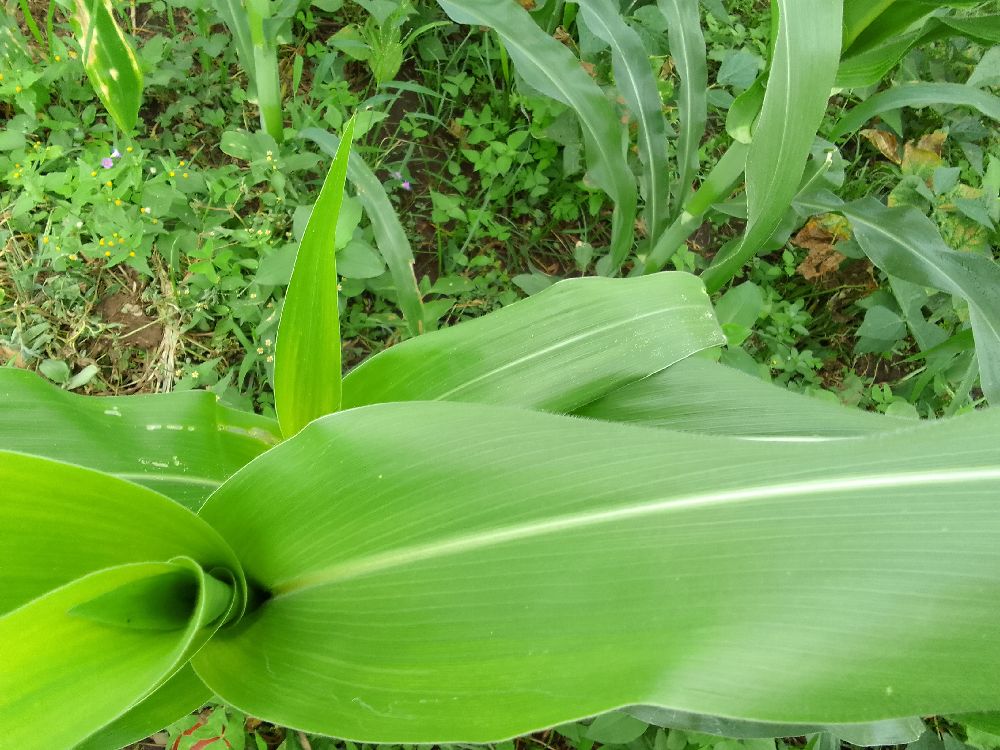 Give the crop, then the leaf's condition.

maize, healthy
